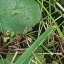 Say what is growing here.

structured weed
